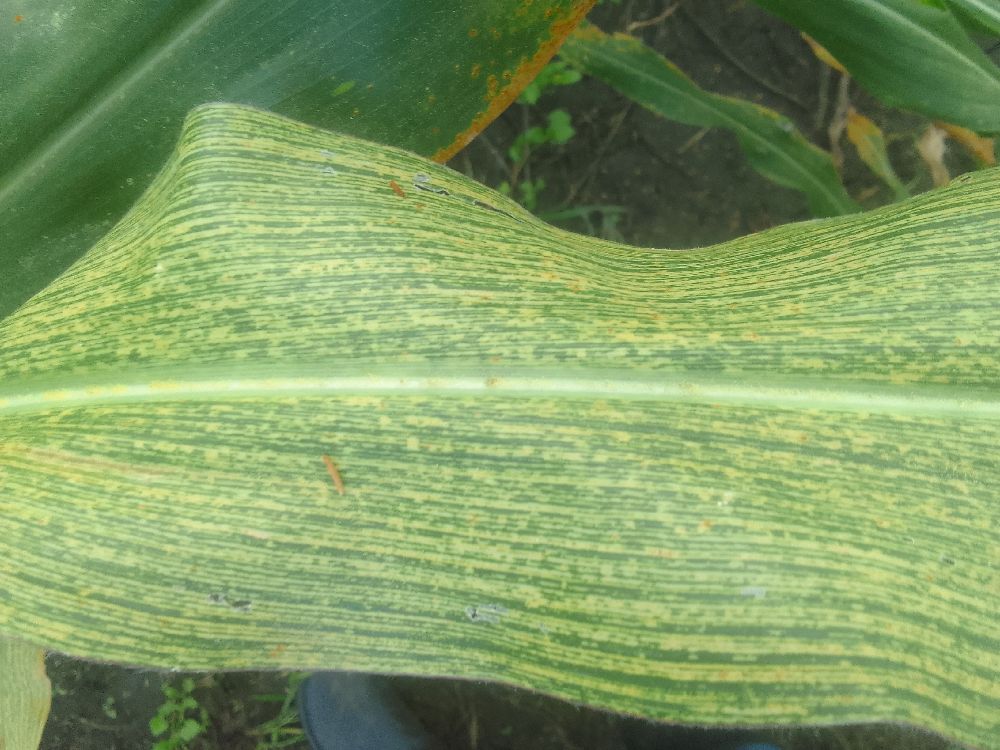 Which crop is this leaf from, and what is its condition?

maize, maize streak virus
